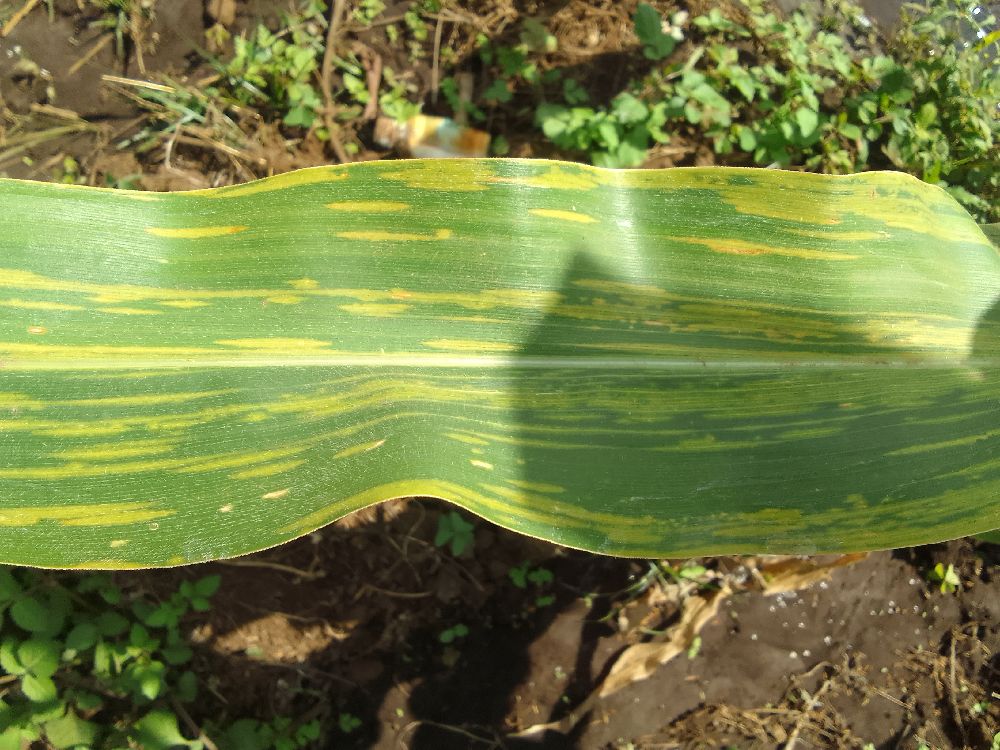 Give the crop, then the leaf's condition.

maize, maize lethal necrosis
